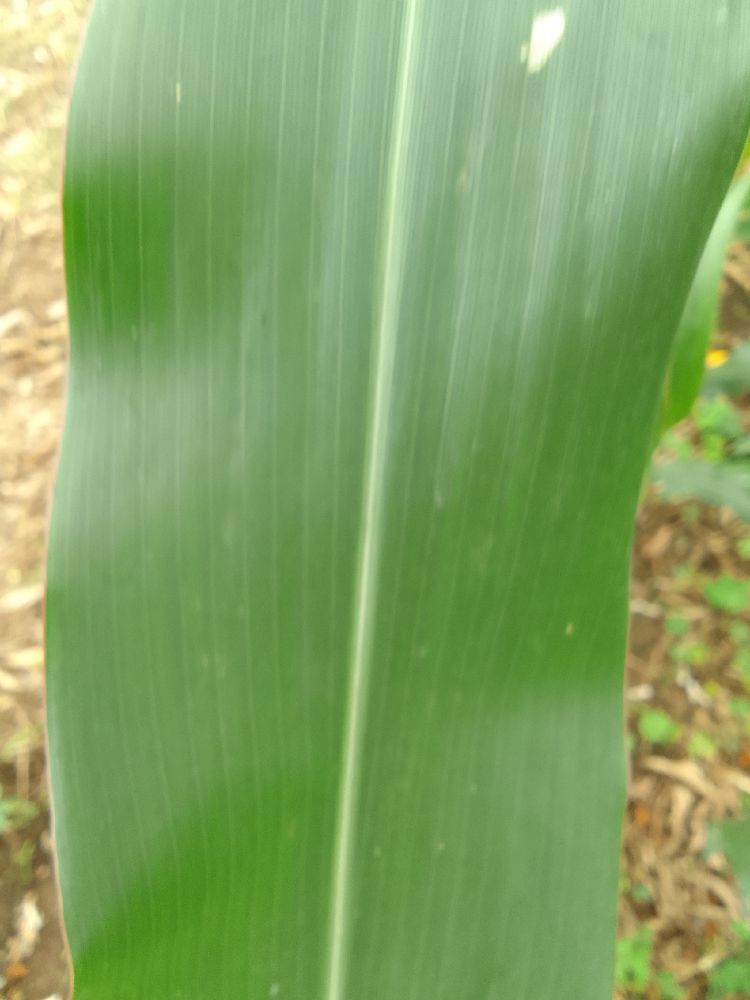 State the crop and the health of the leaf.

maize, healthy
